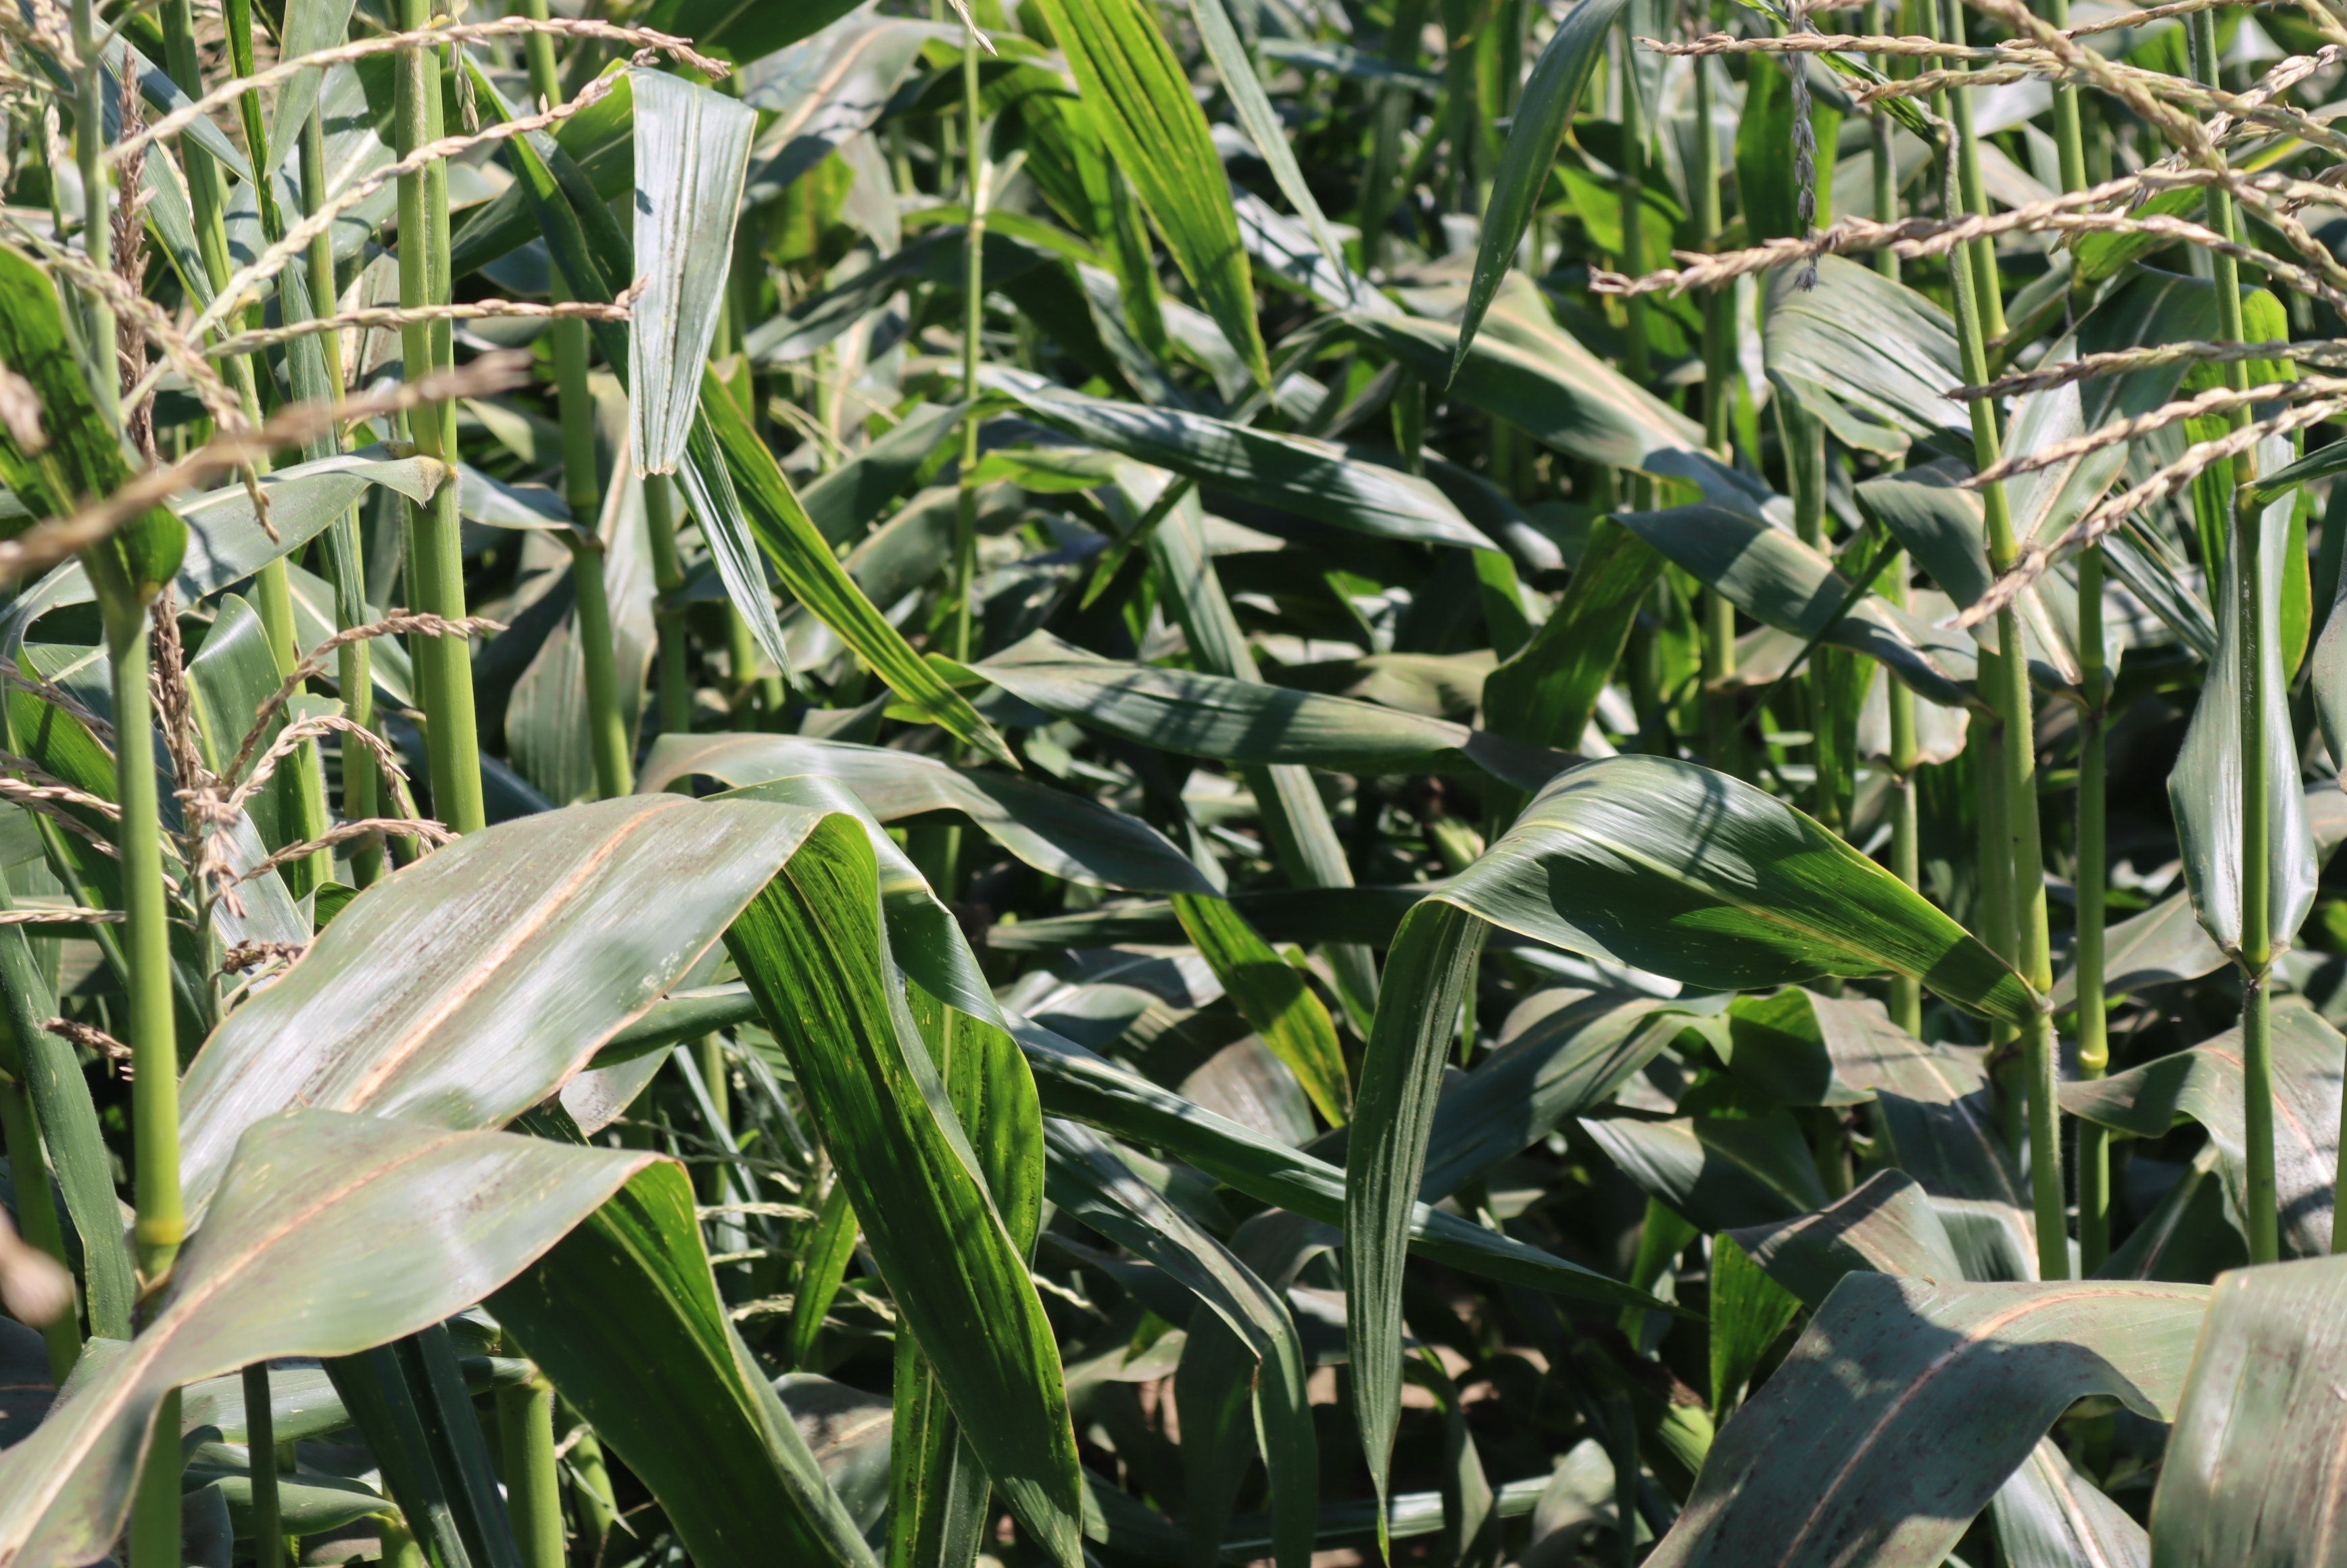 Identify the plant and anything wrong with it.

corn, cicadellidae
